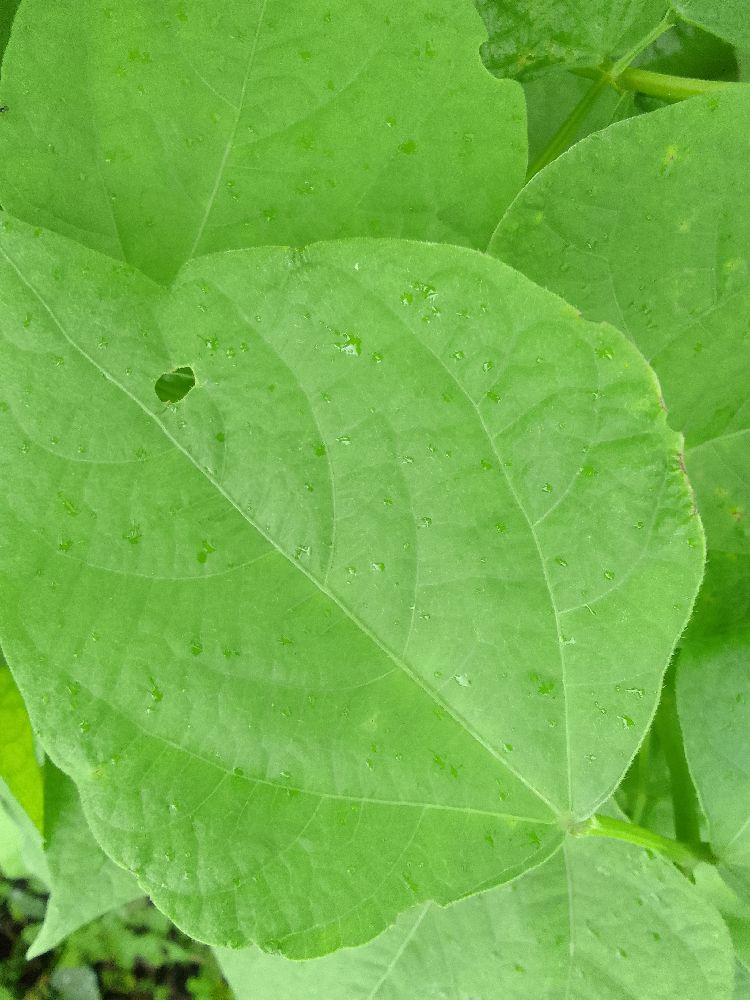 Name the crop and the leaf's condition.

common bean, healthy
